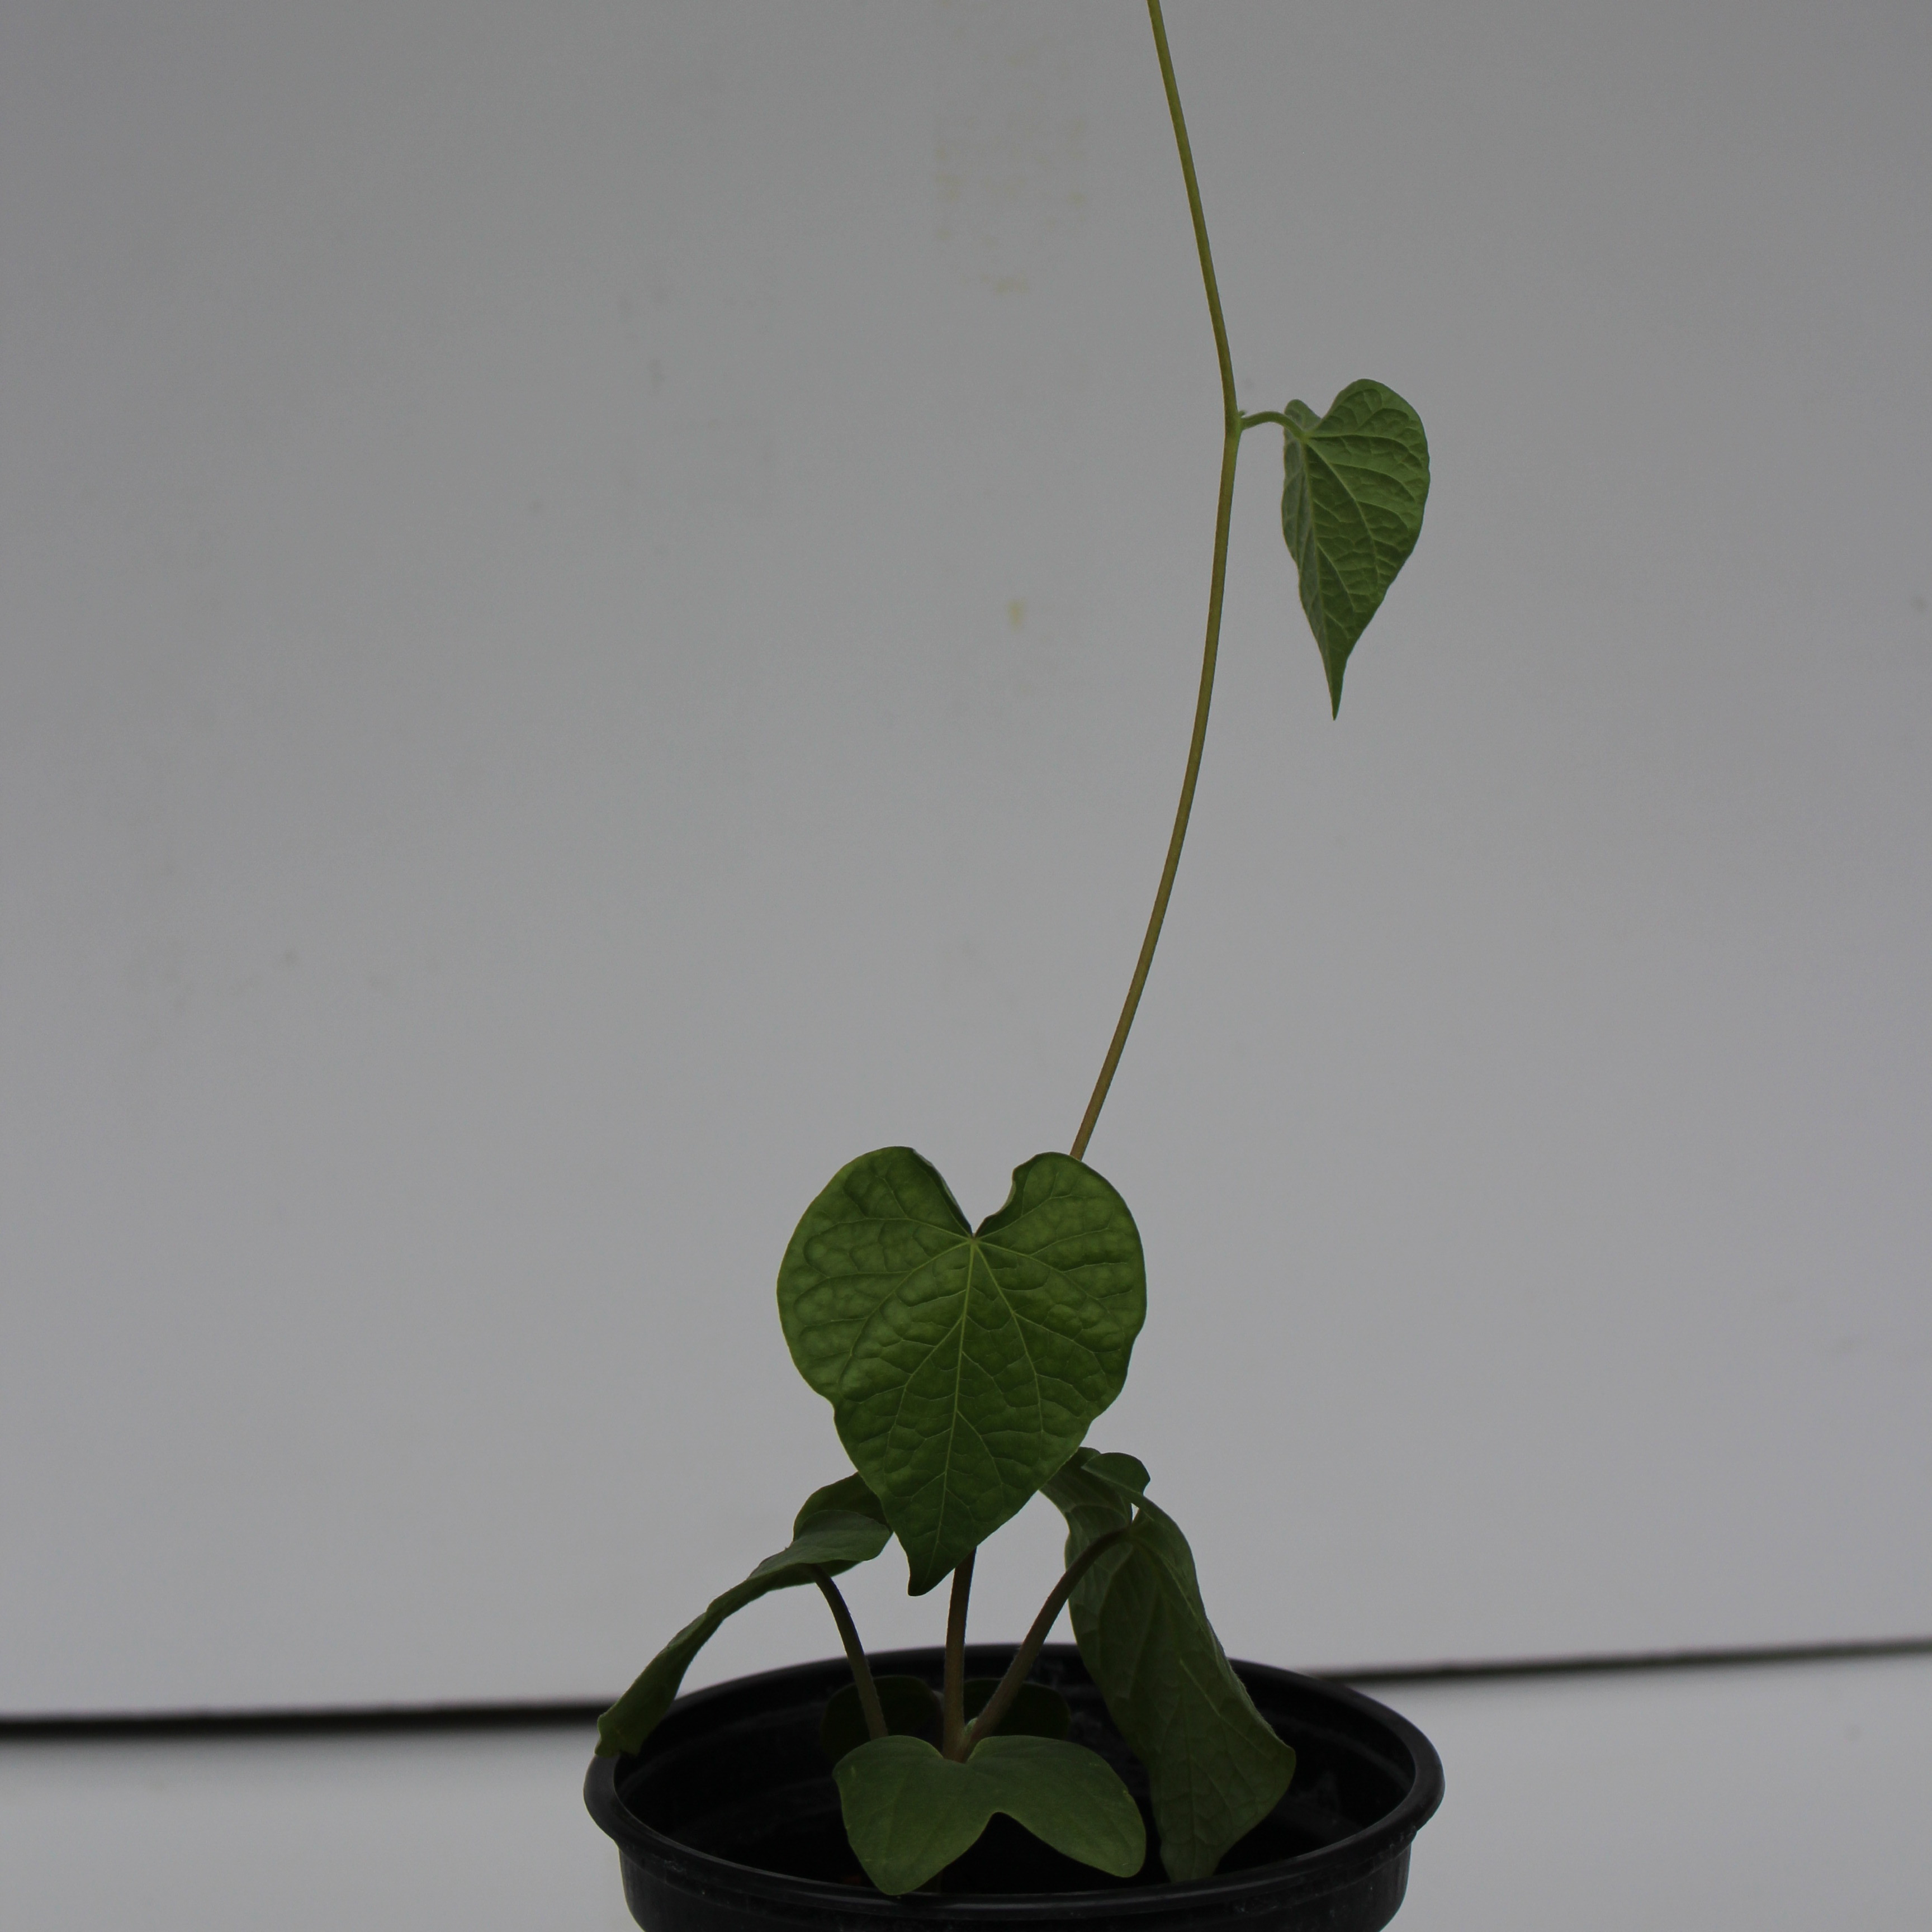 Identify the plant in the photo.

Convolvulus arvensis
